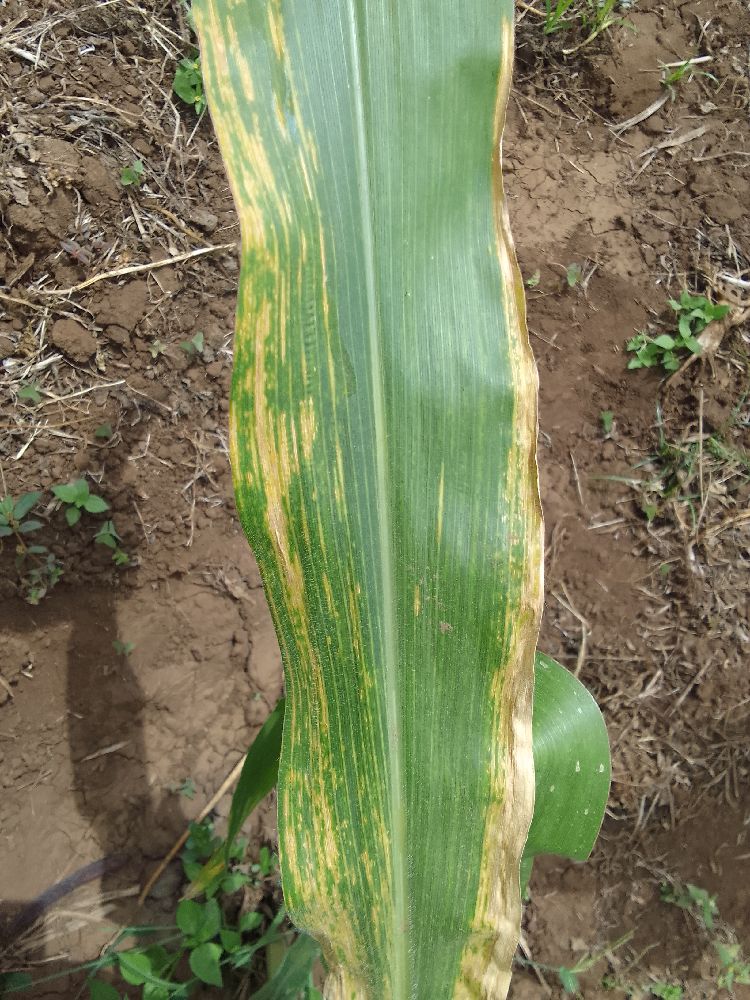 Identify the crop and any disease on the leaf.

maize, maize lethal necrosis
